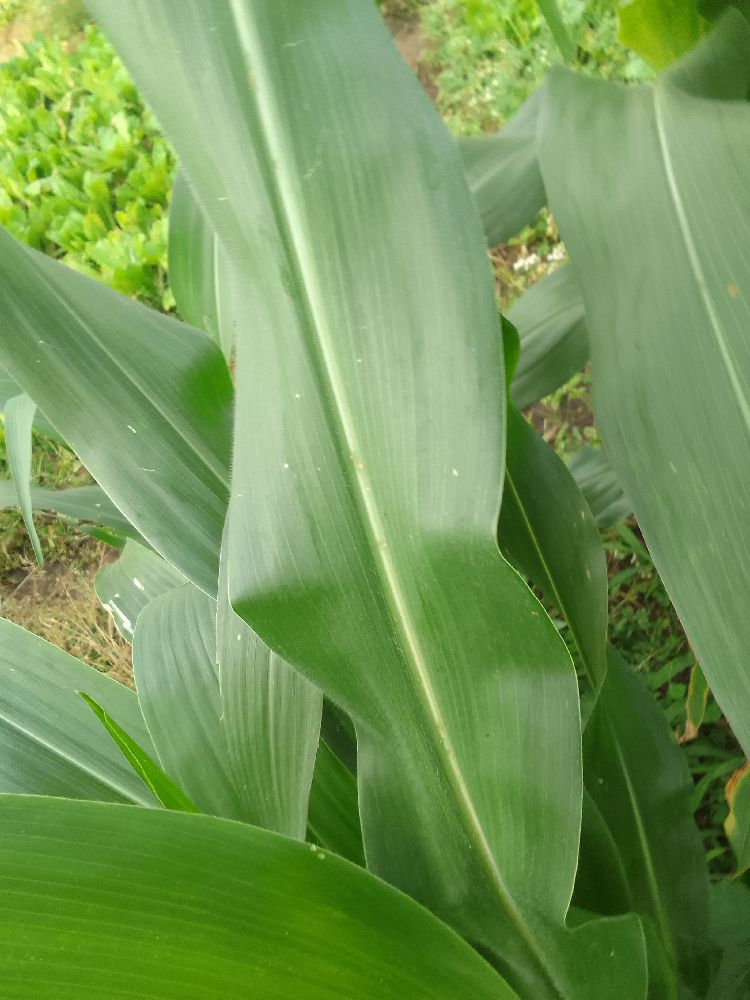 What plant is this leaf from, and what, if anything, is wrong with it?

maize, healthy
